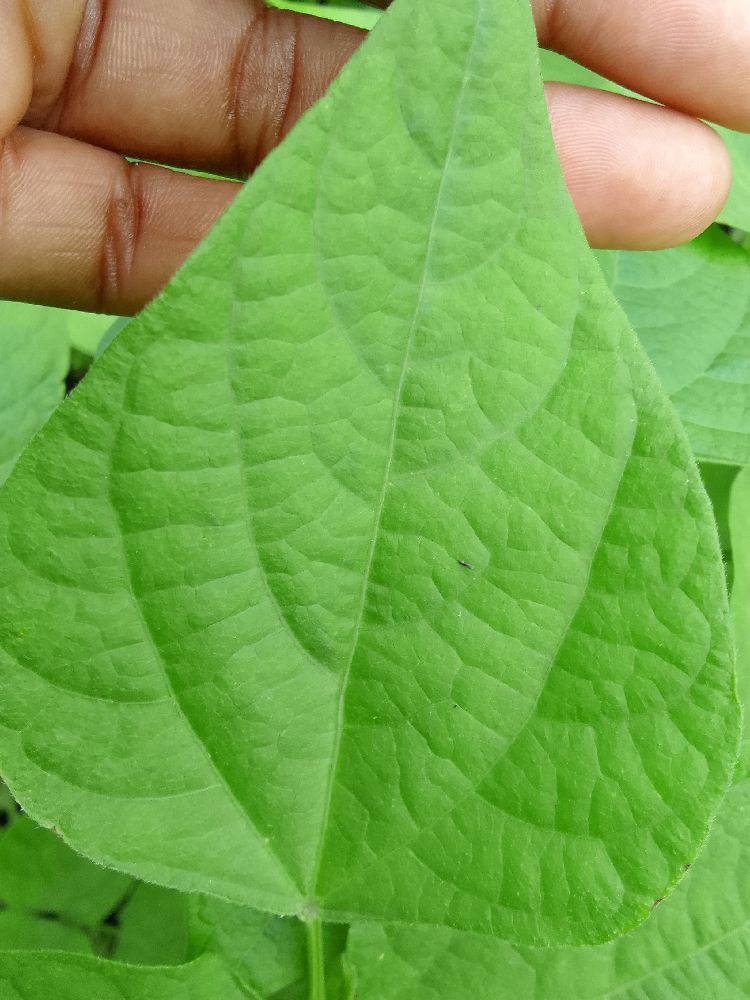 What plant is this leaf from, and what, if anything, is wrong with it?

common bean, healthy
